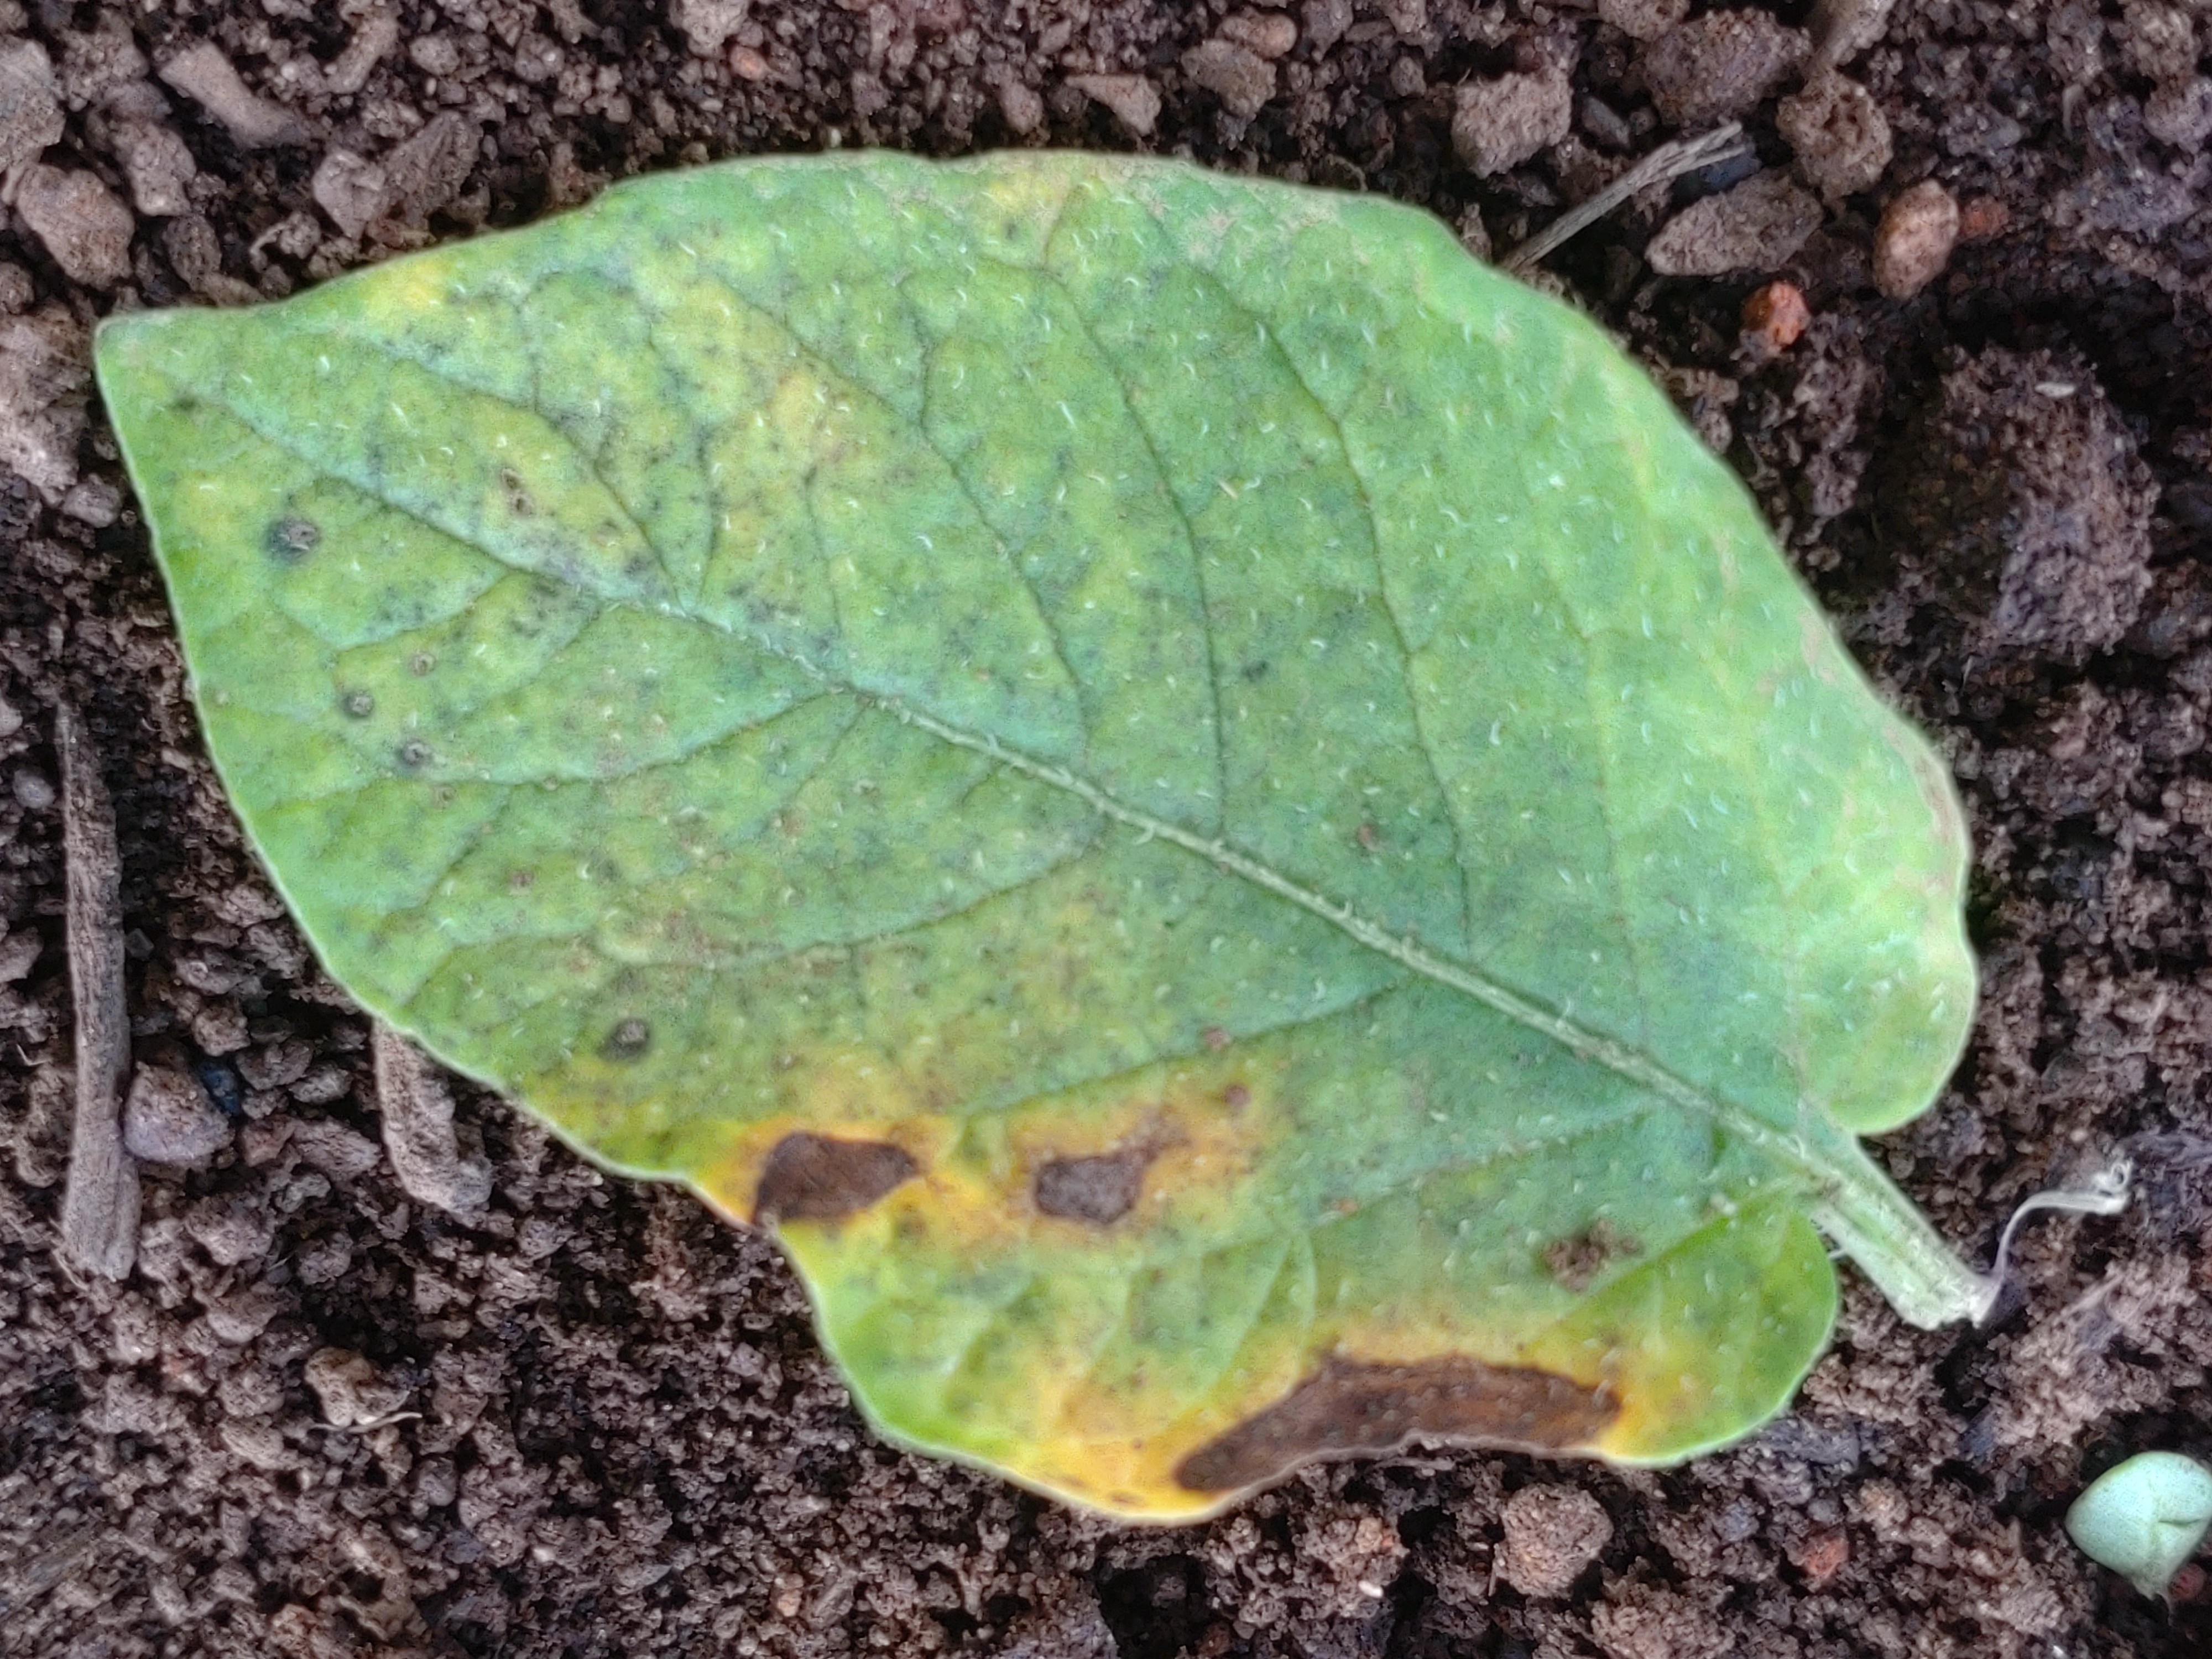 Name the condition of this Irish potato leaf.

late blight
